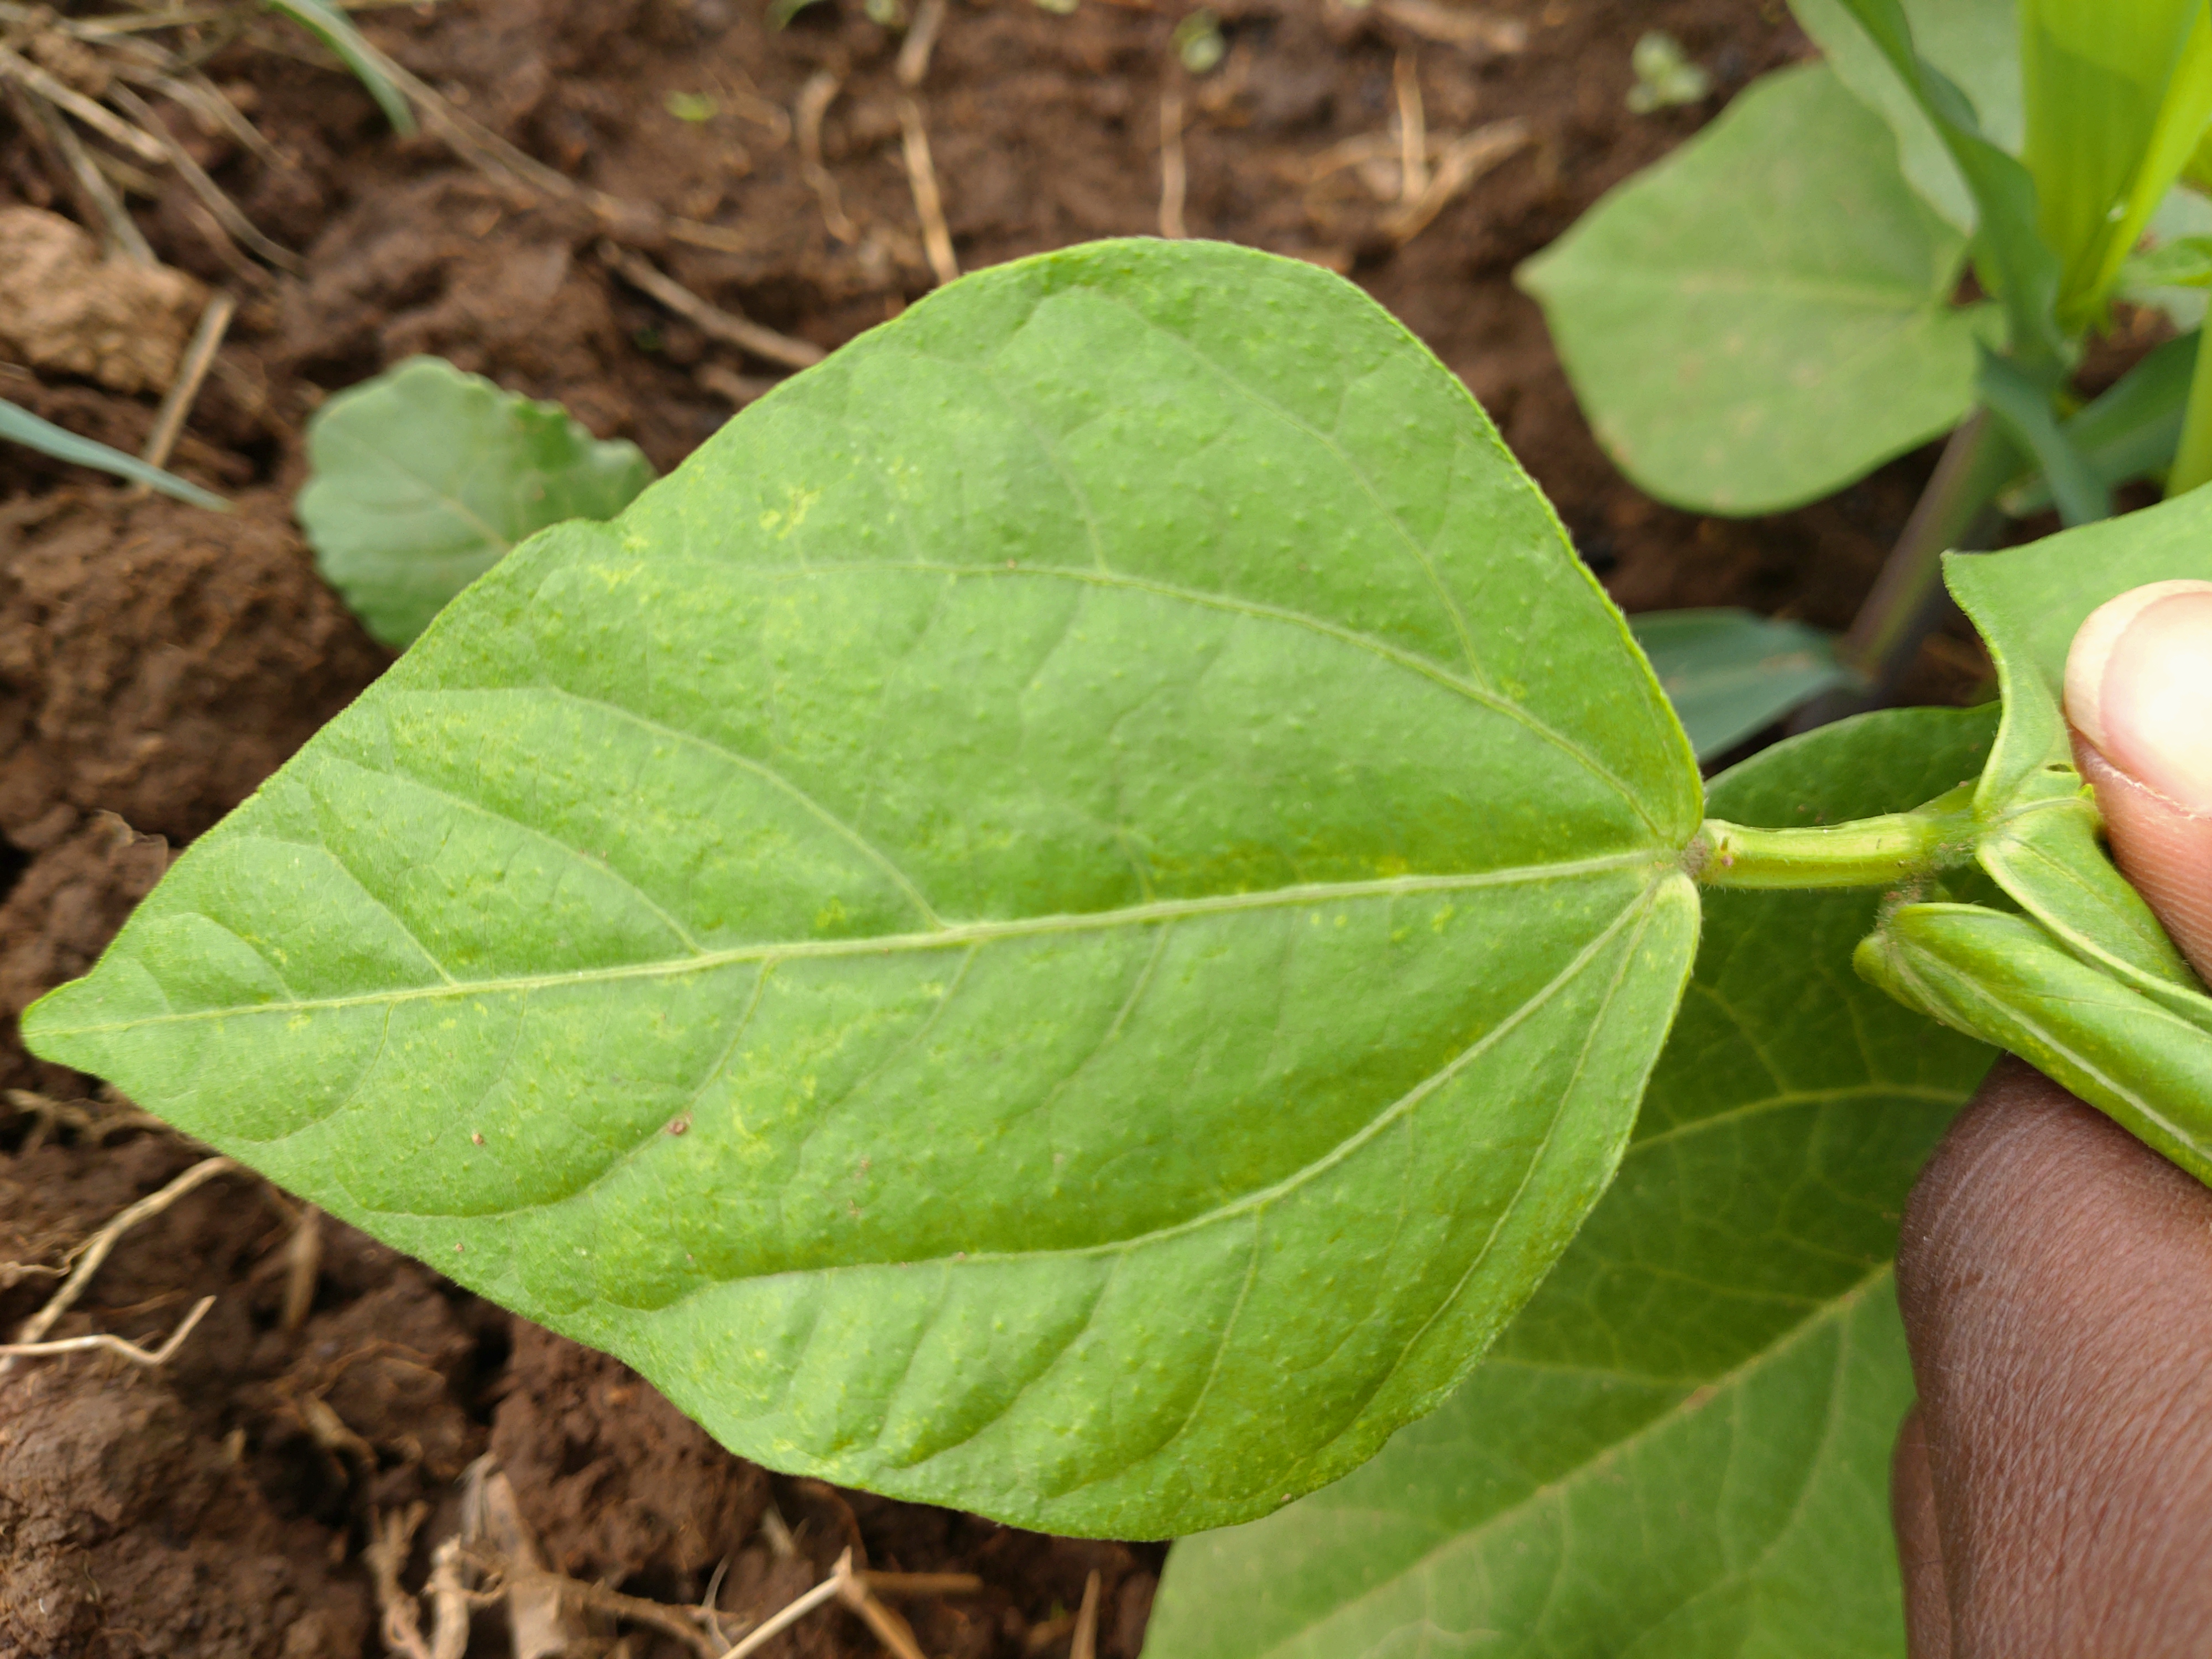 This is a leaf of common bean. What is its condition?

healthy
